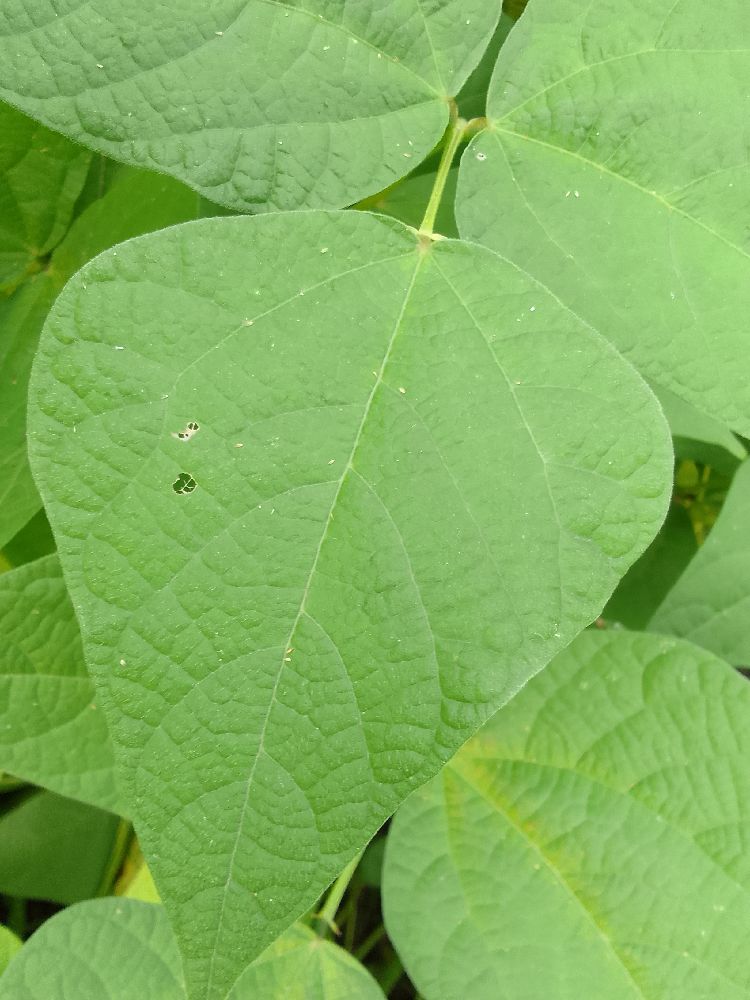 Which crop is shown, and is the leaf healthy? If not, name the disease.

common bean, healthy
